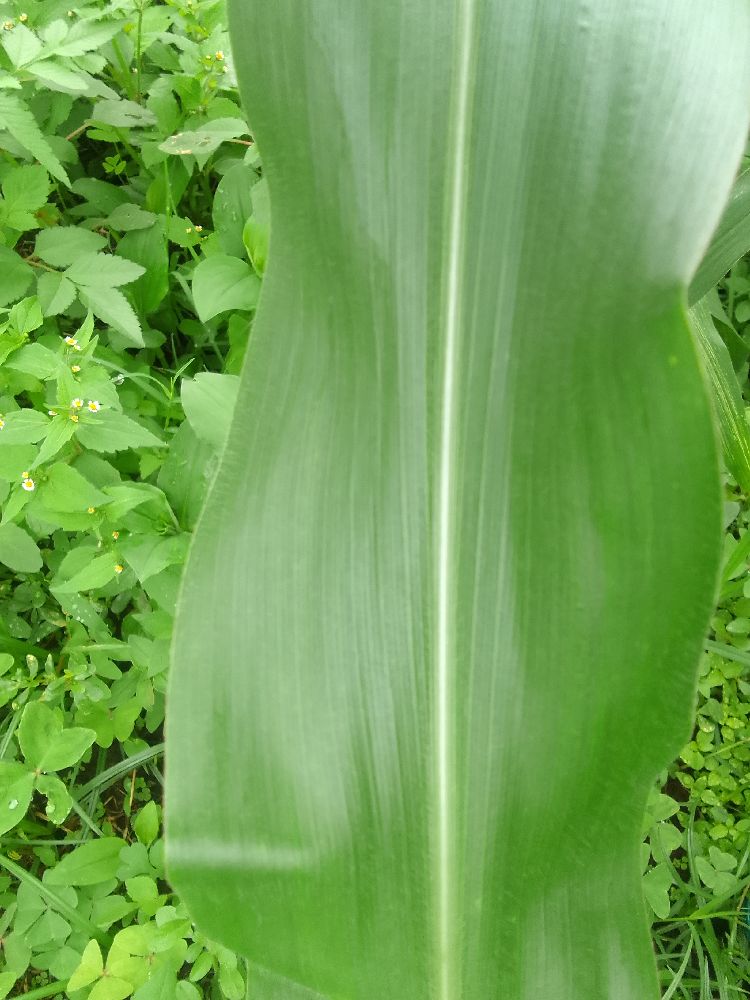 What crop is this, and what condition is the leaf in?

maize, healthy
